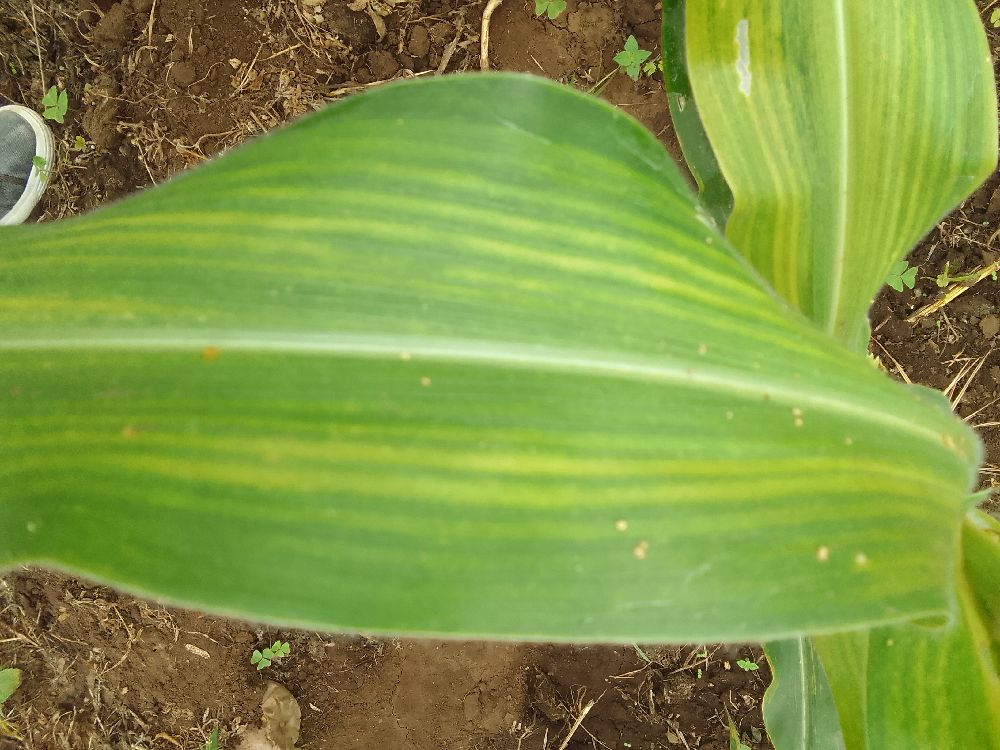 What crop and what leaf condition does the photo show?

maize, maize lethal necrosis
